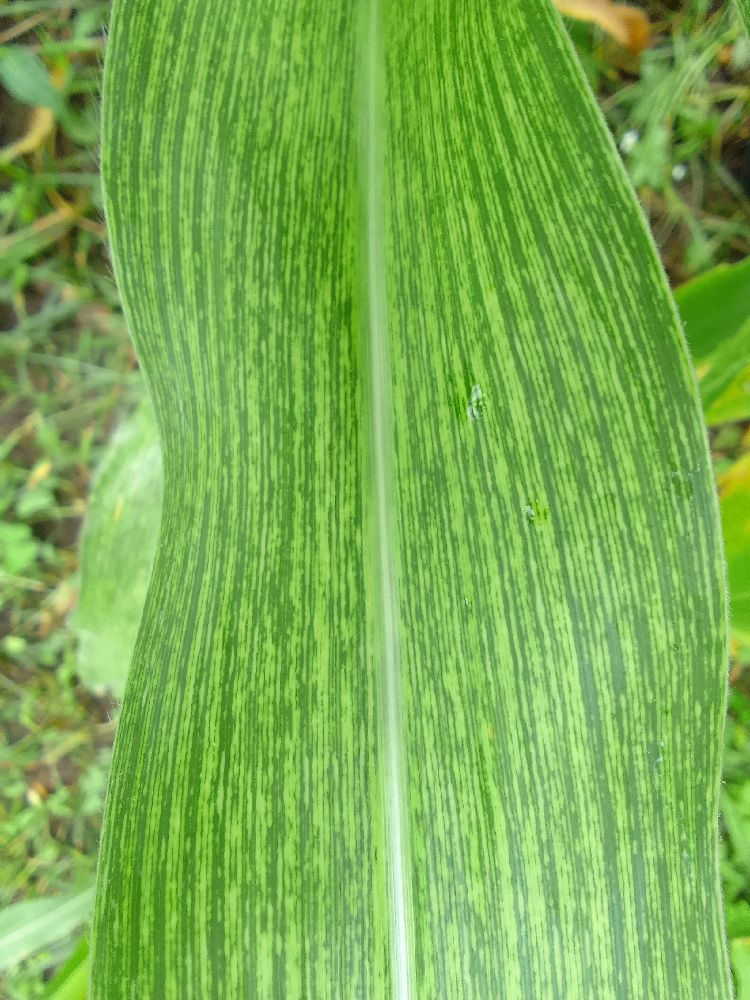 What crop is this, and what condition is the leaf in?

maize, maize streak virus
